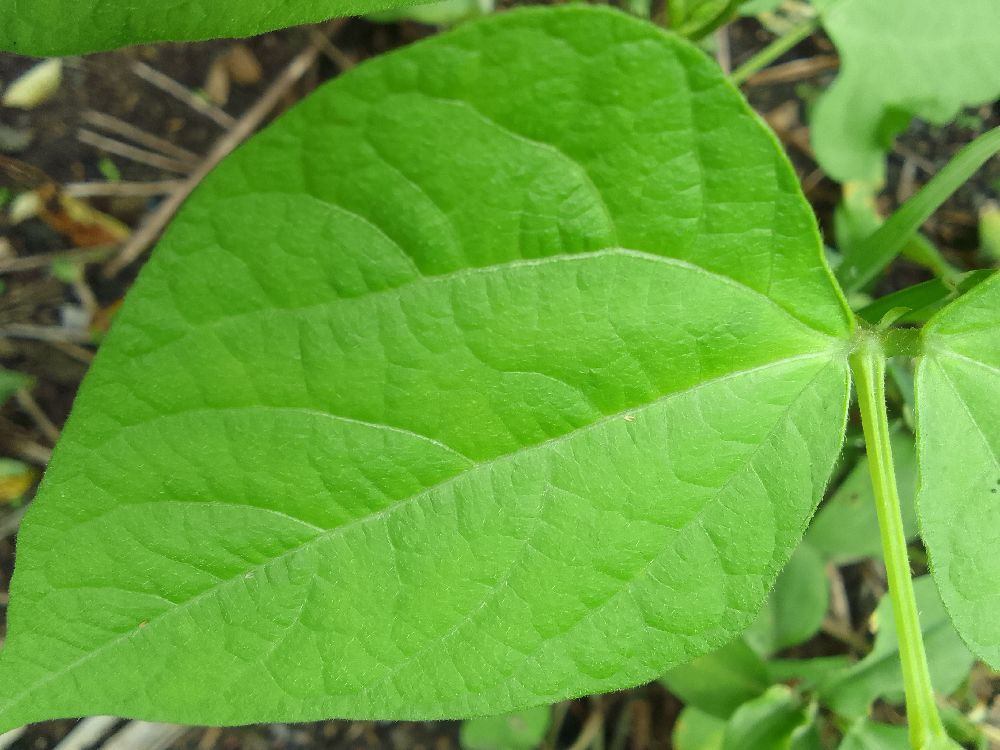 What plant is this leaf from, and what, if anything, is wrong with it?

common bean, healthy
